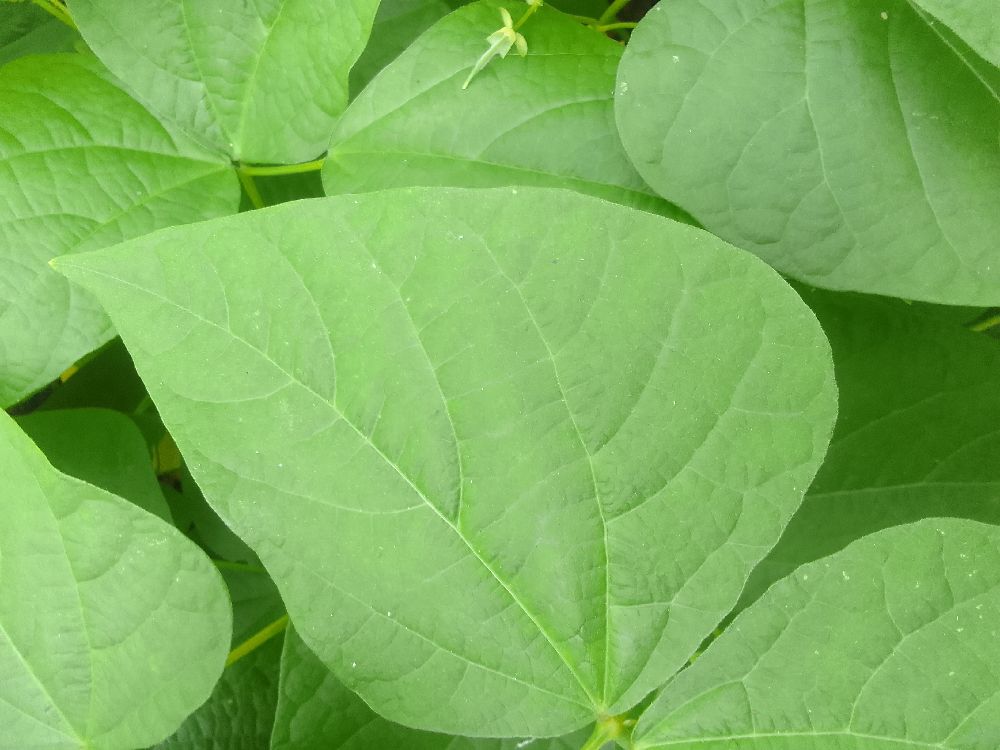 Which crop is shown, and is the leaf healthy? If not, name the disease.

common bean, healthy
